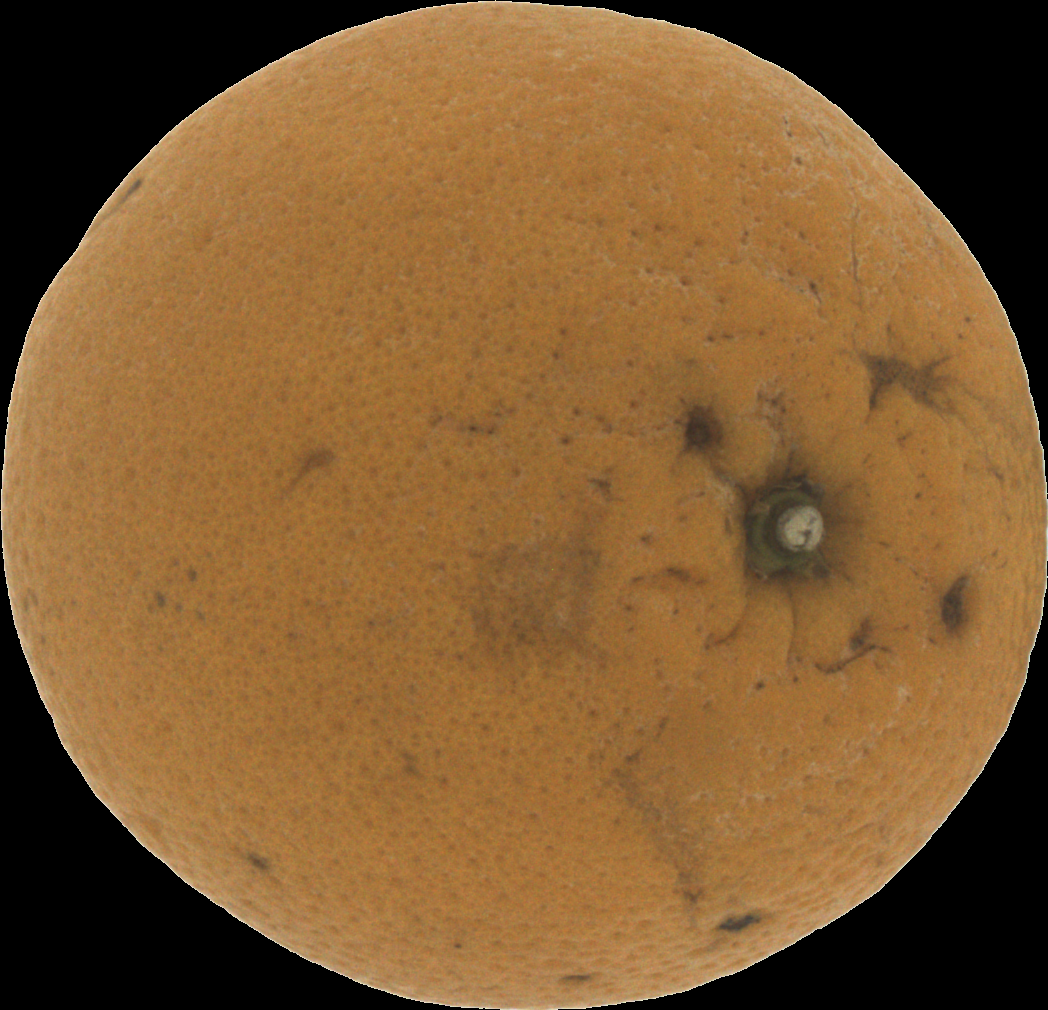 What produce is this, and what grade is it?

orange, bad
